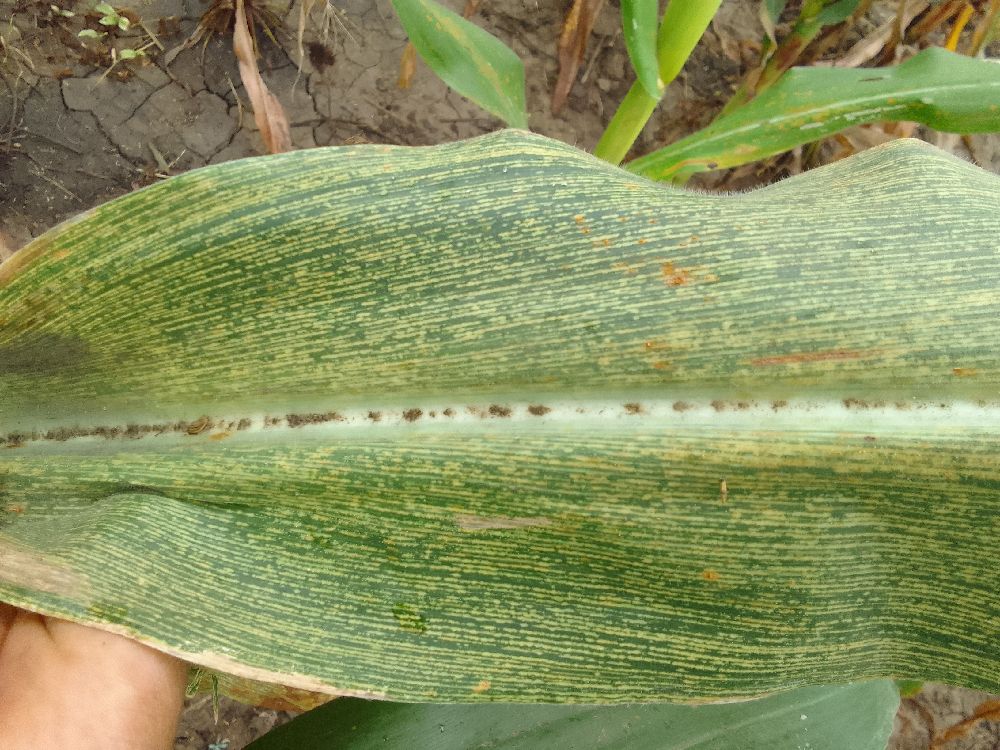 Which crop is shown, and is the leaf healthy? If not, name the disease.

maize, maize streak virus
